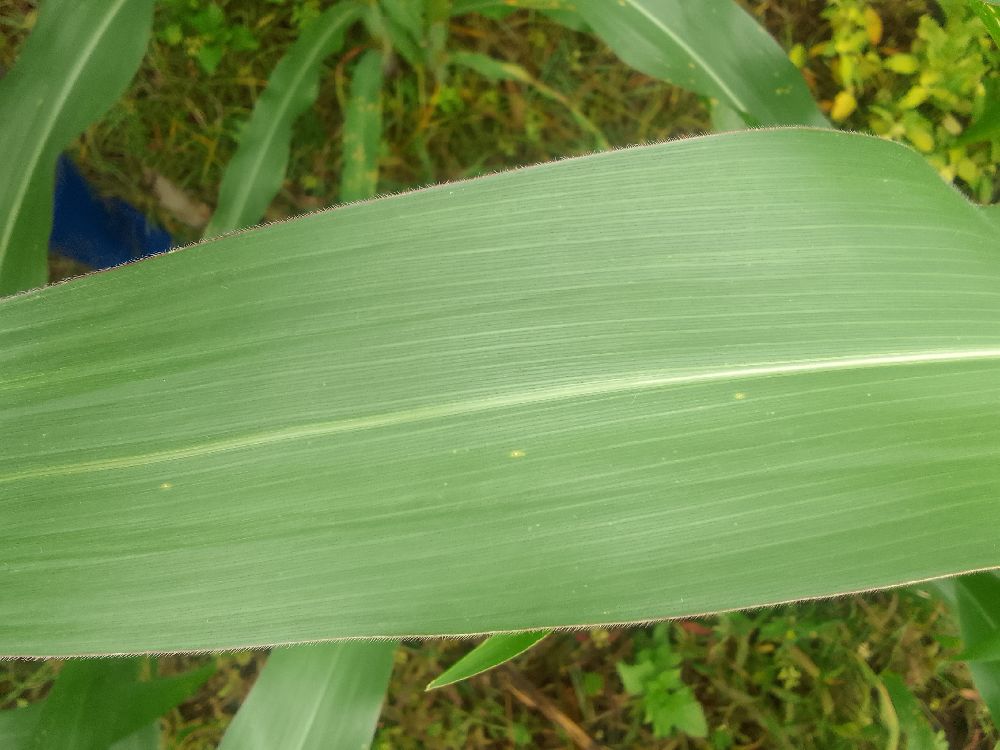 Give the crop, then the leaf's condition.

maize, healthy
